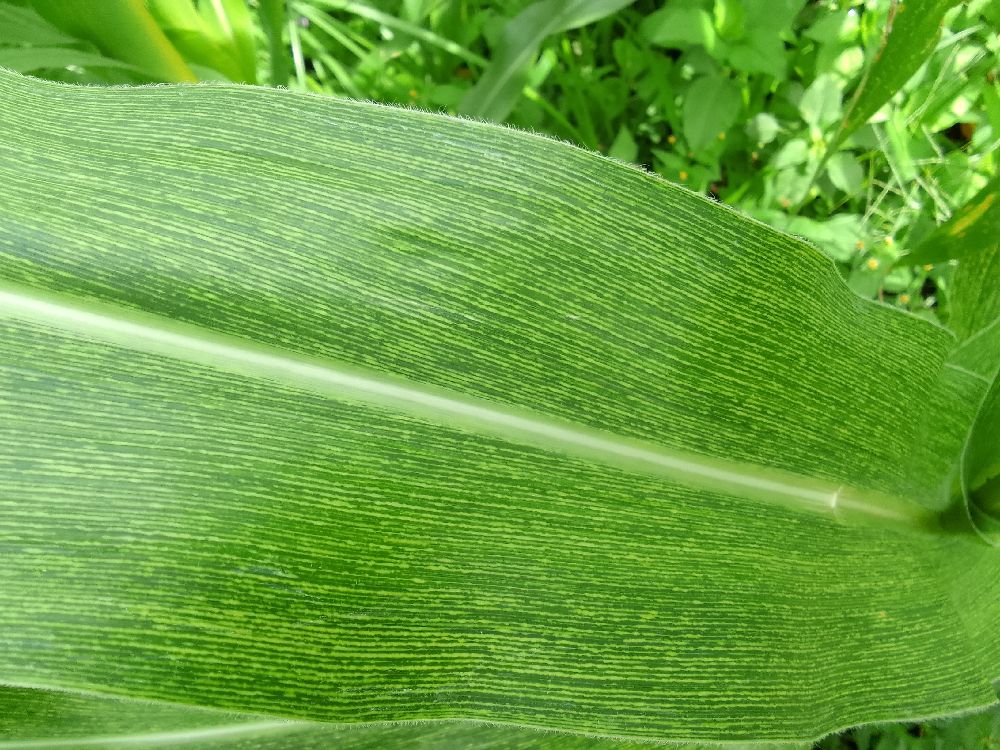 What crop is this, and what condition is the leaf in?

maize, maize streak virus
